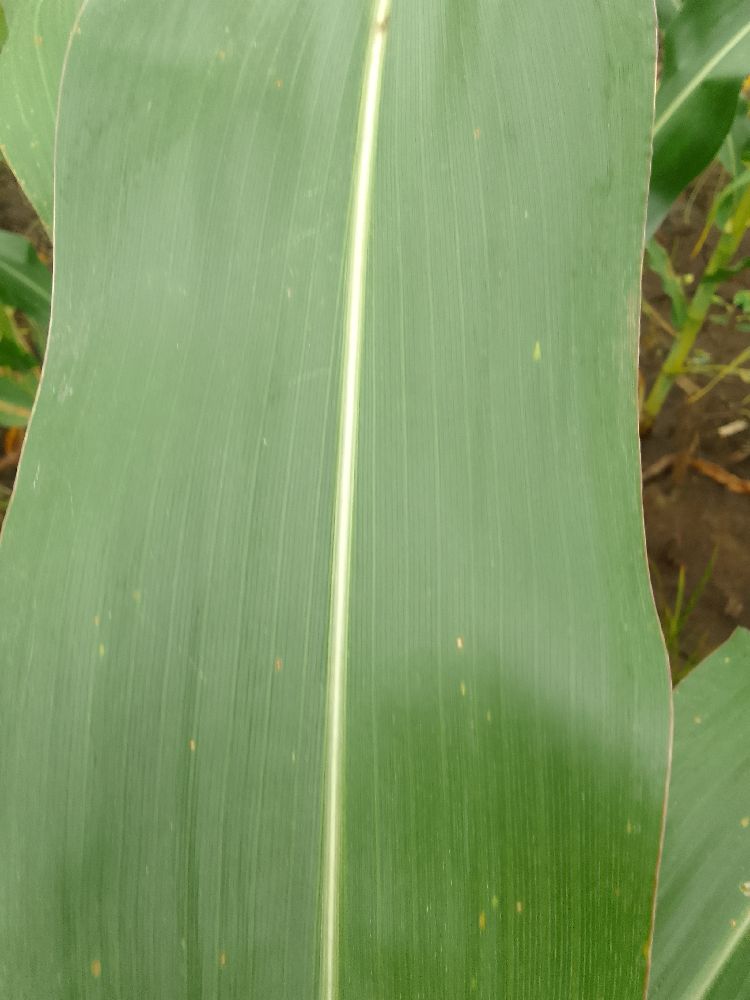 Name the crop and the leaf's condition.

maize, healthy
